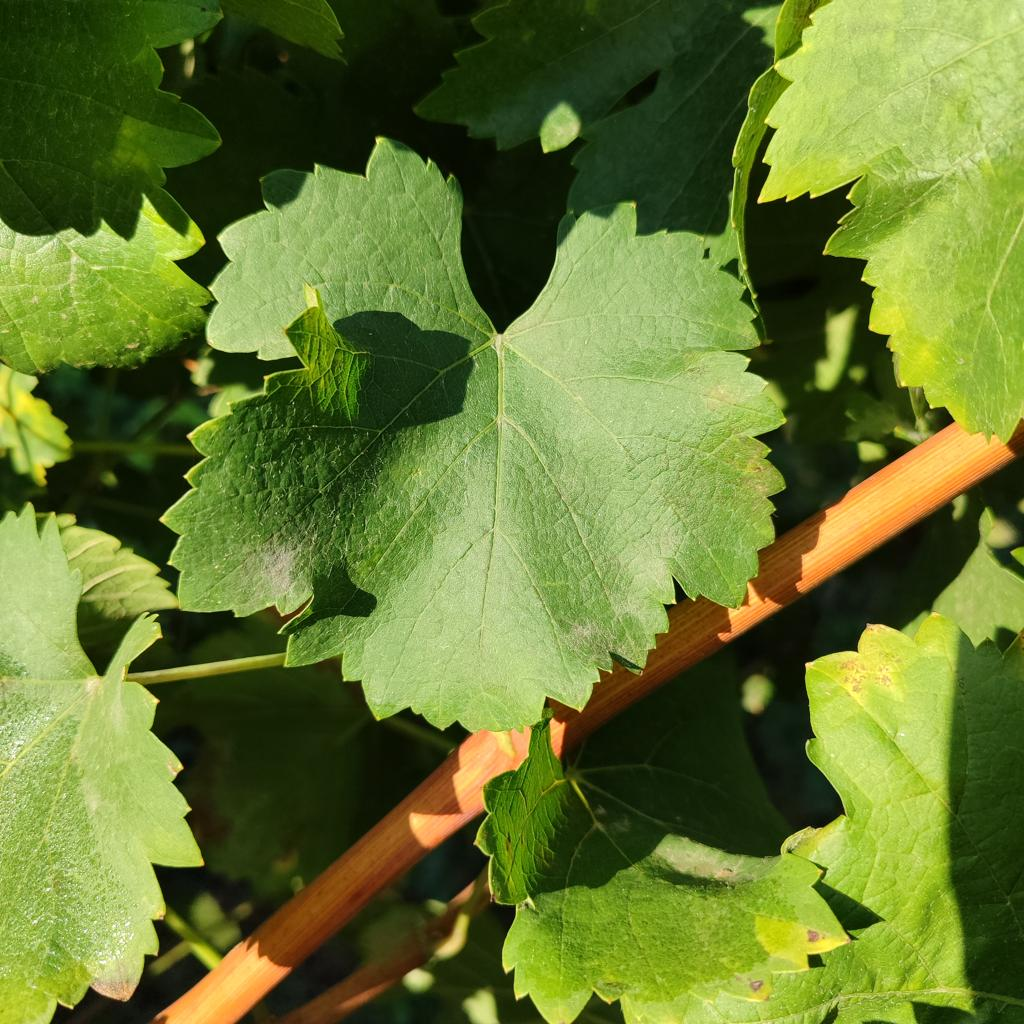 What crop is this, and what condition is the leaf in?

grapevine, powdery mildew
